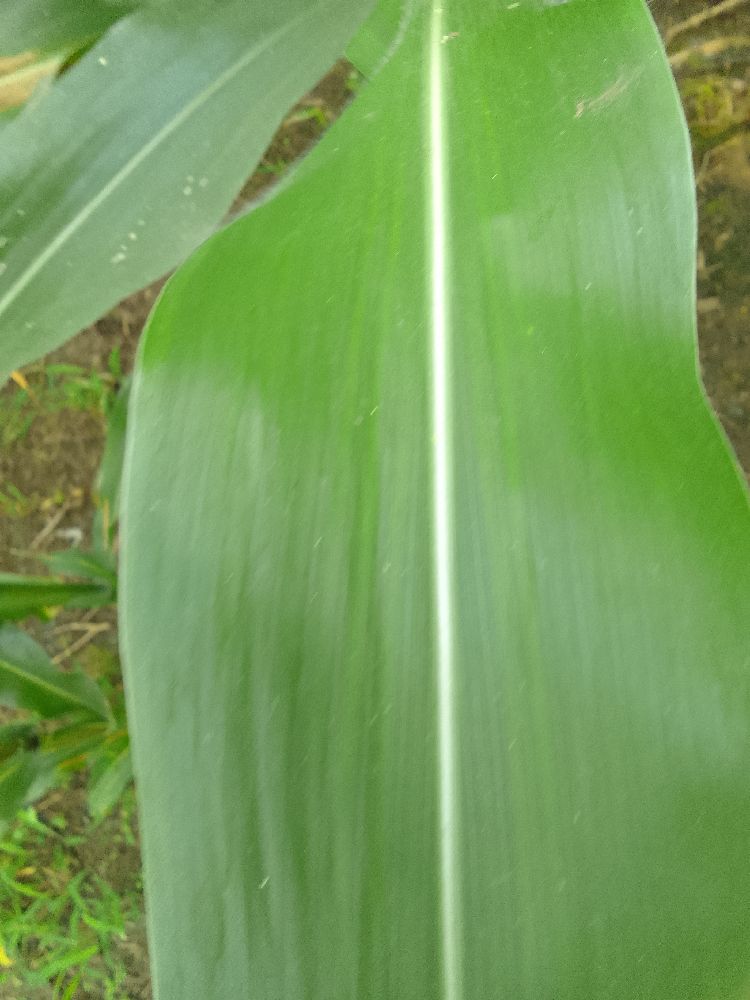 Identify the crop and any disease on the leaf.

maize, healthy
